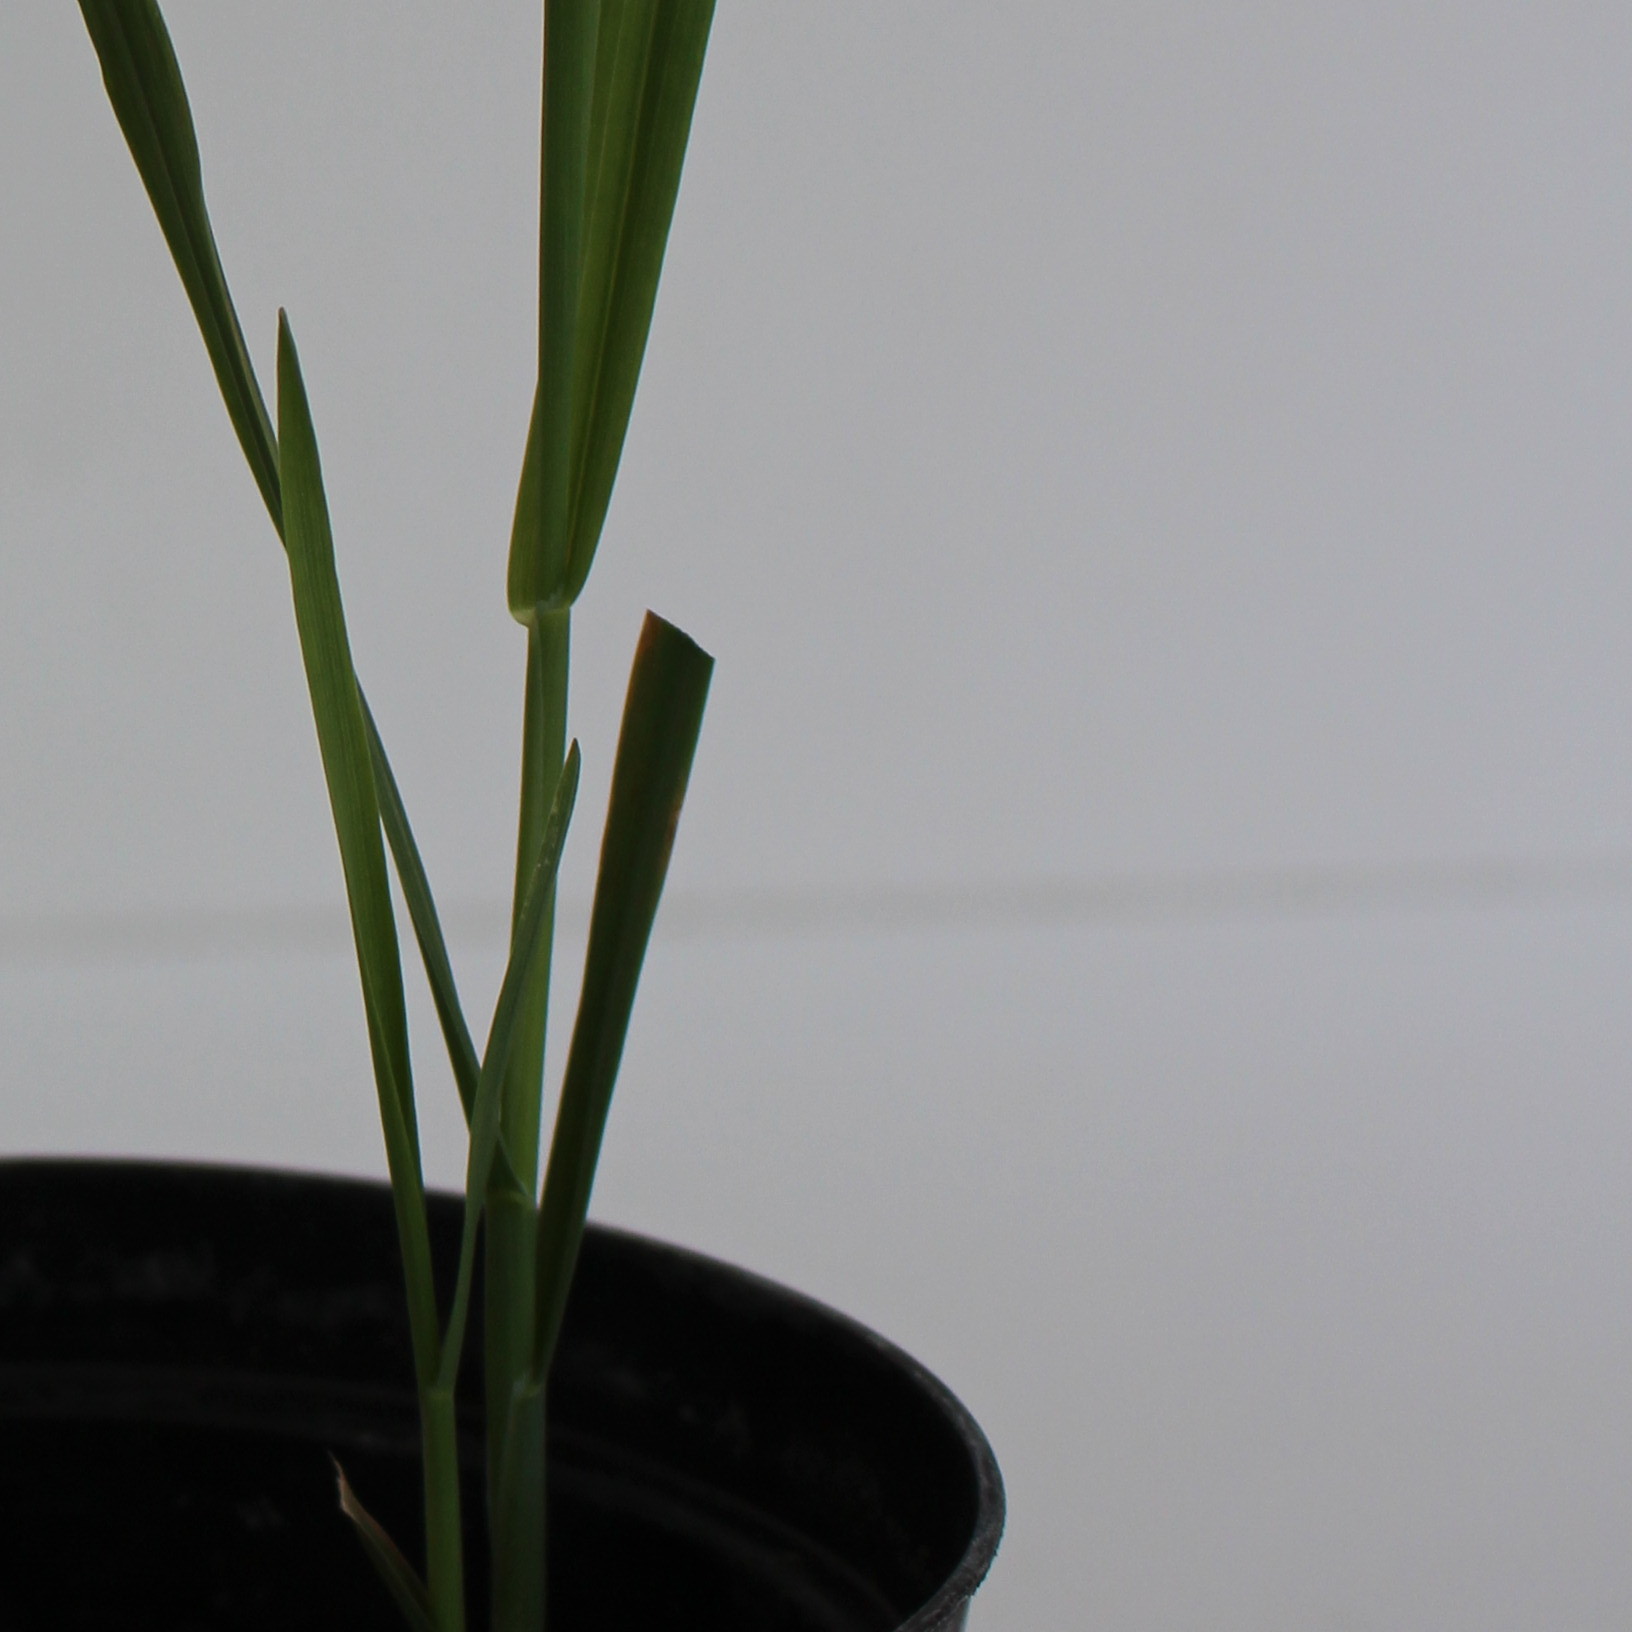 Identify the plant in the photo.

Avena sterilis
